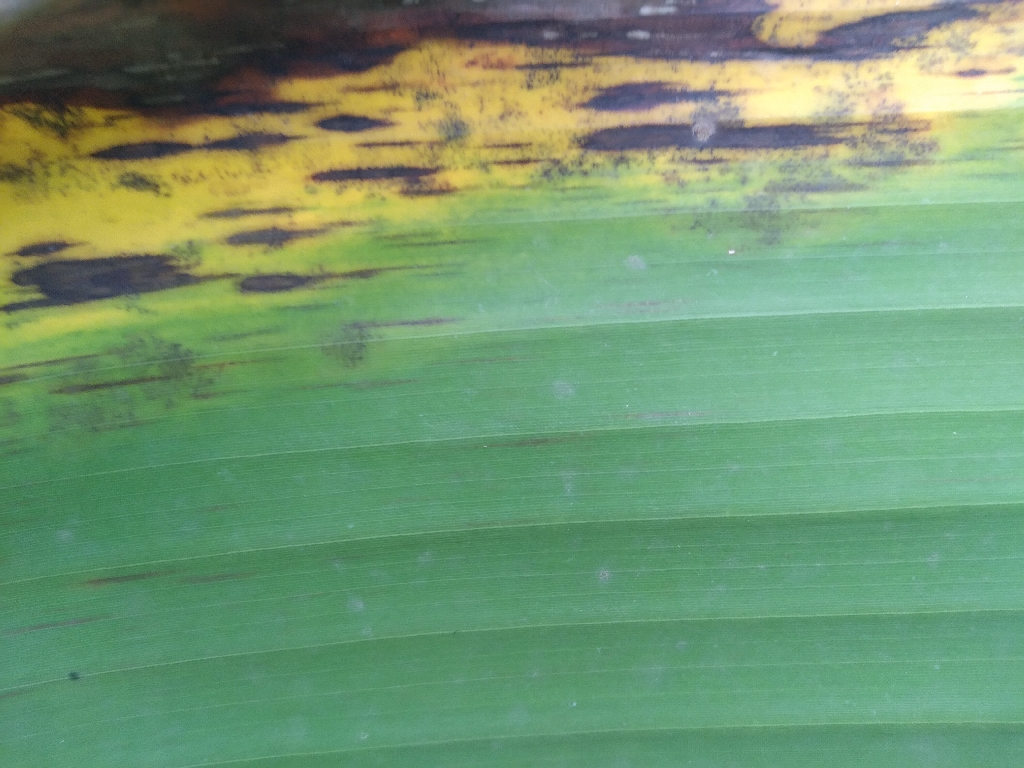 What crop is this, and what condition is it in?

banana, black sigatoka
